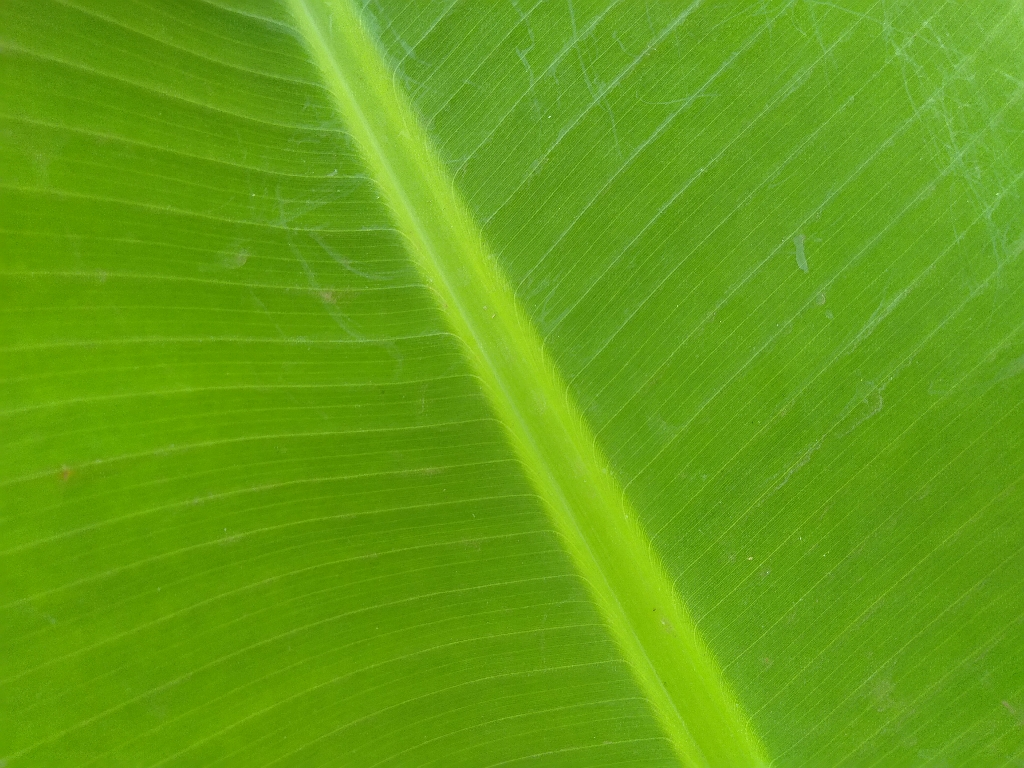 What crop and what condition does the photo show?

banana, healthy
